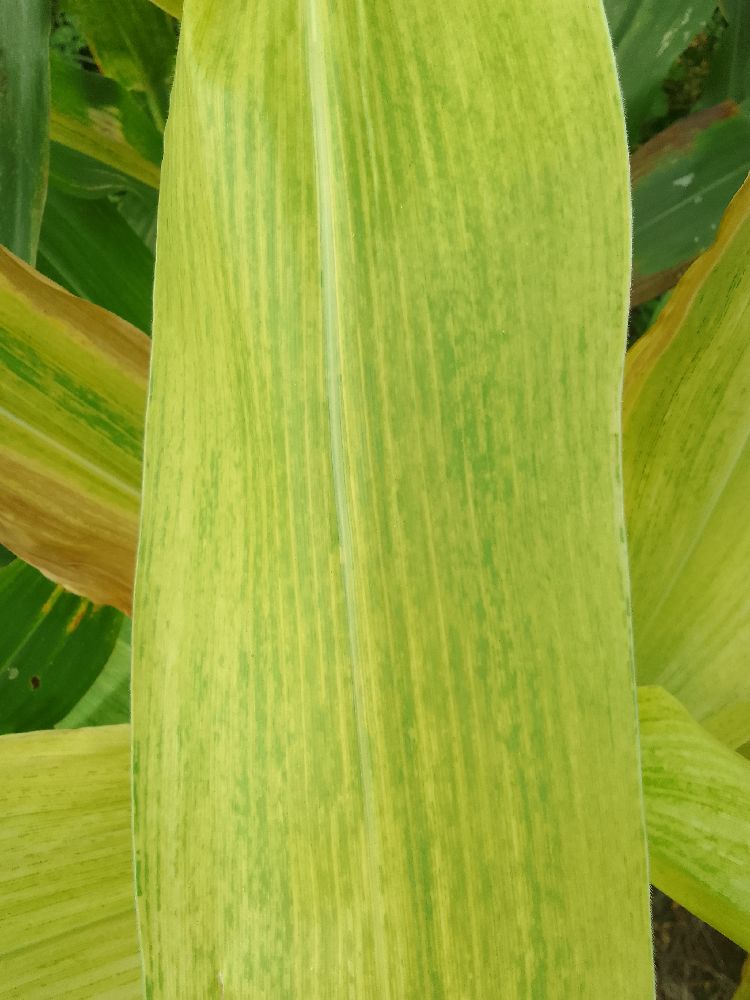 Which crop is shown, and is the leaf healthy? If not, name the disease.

maize, maize lethal necrosis
